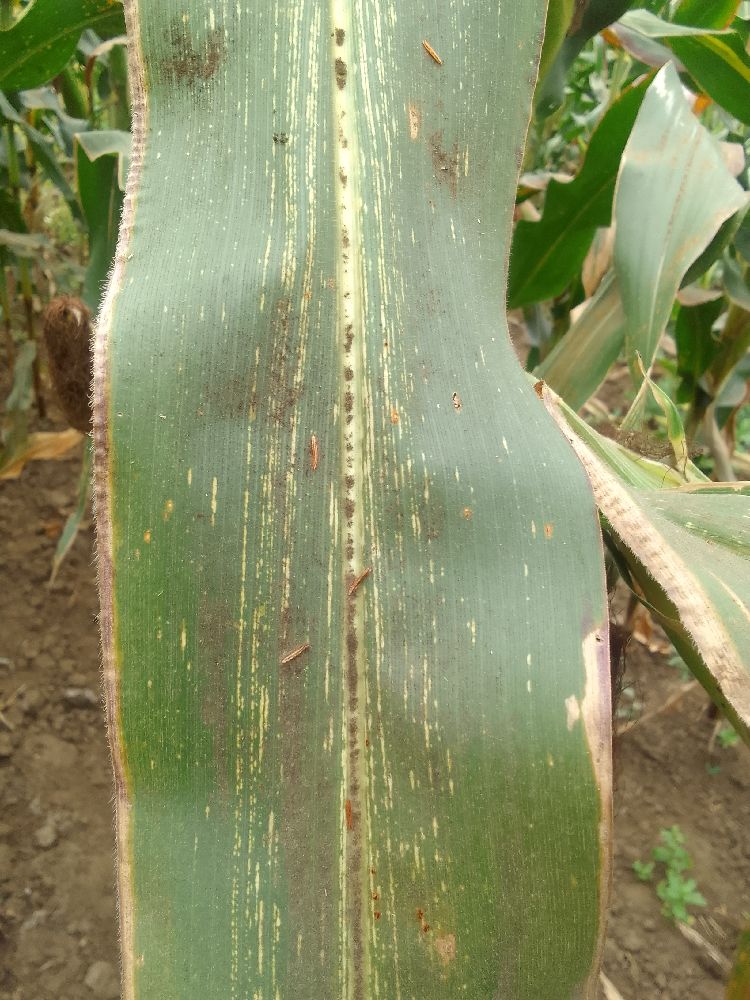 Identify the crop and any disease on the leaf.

maize, maize streak virus
